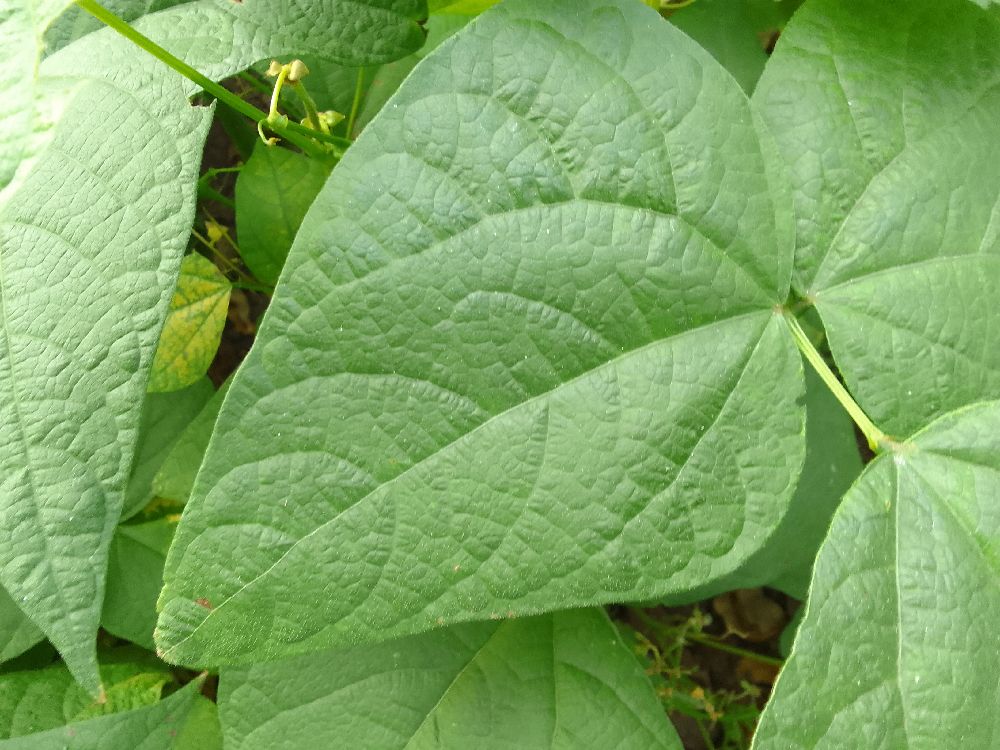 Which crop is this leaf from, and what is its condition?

common bean, healthy
